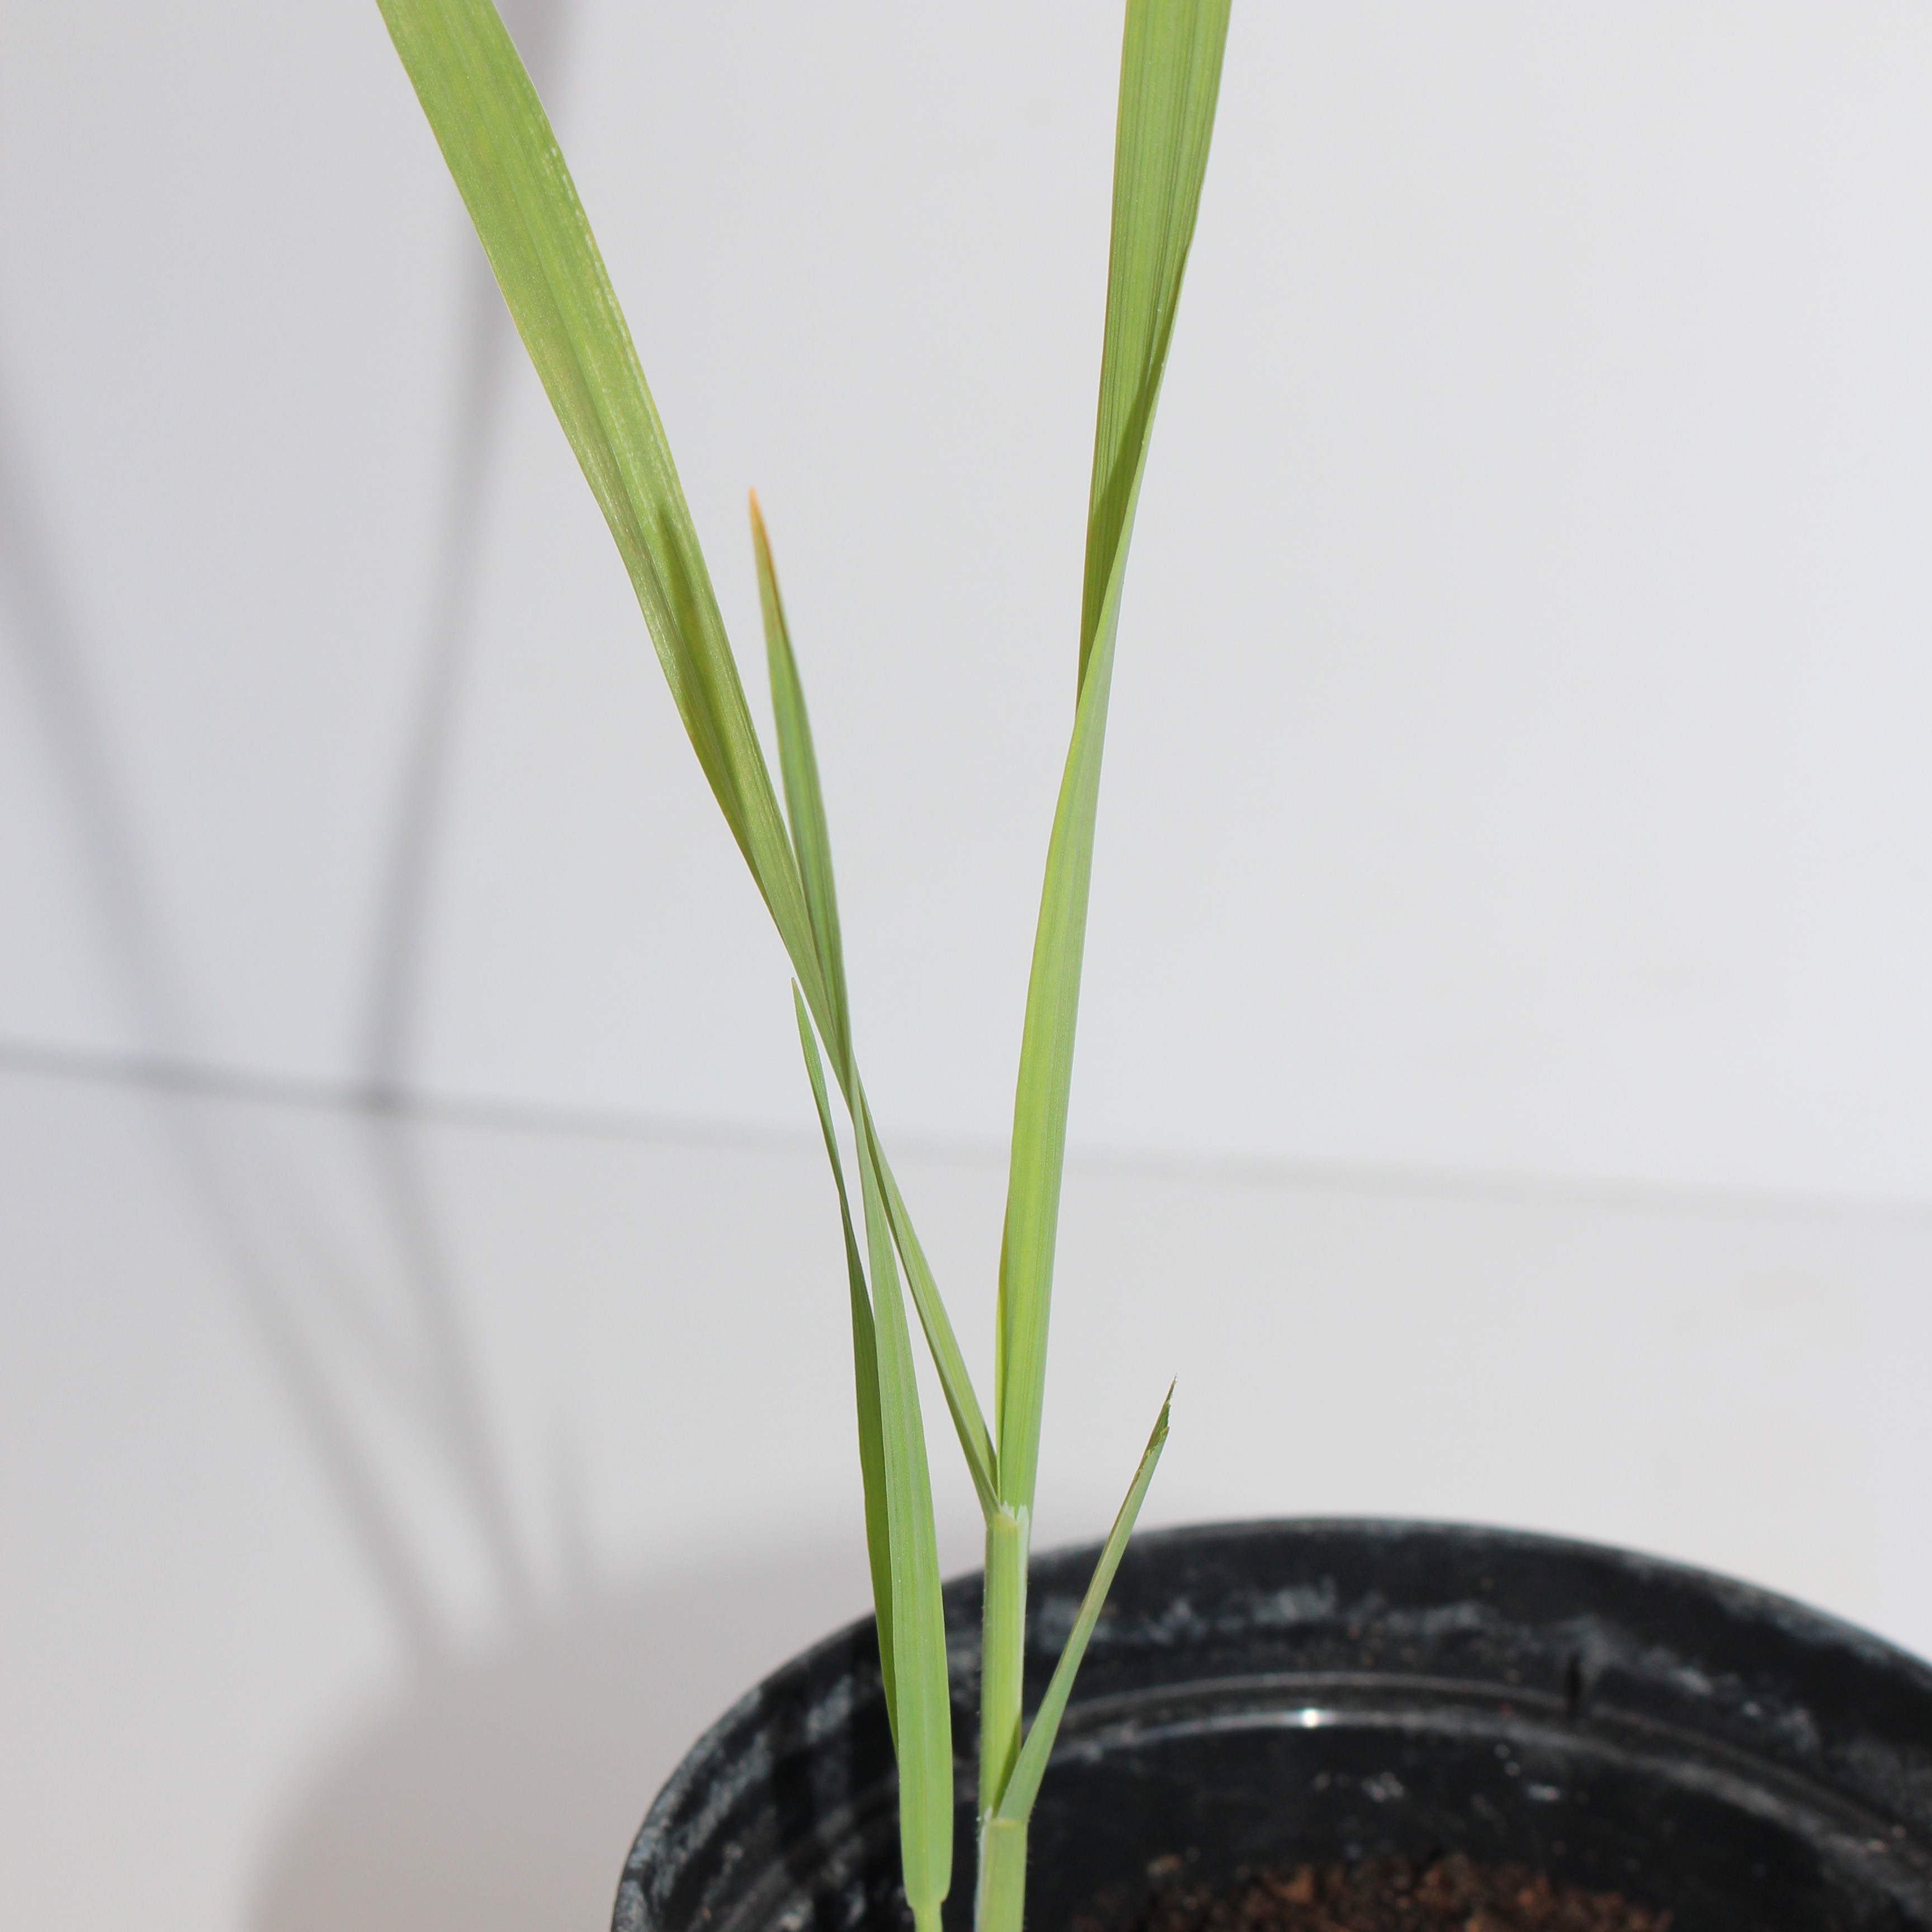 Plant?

Avena sterilis
